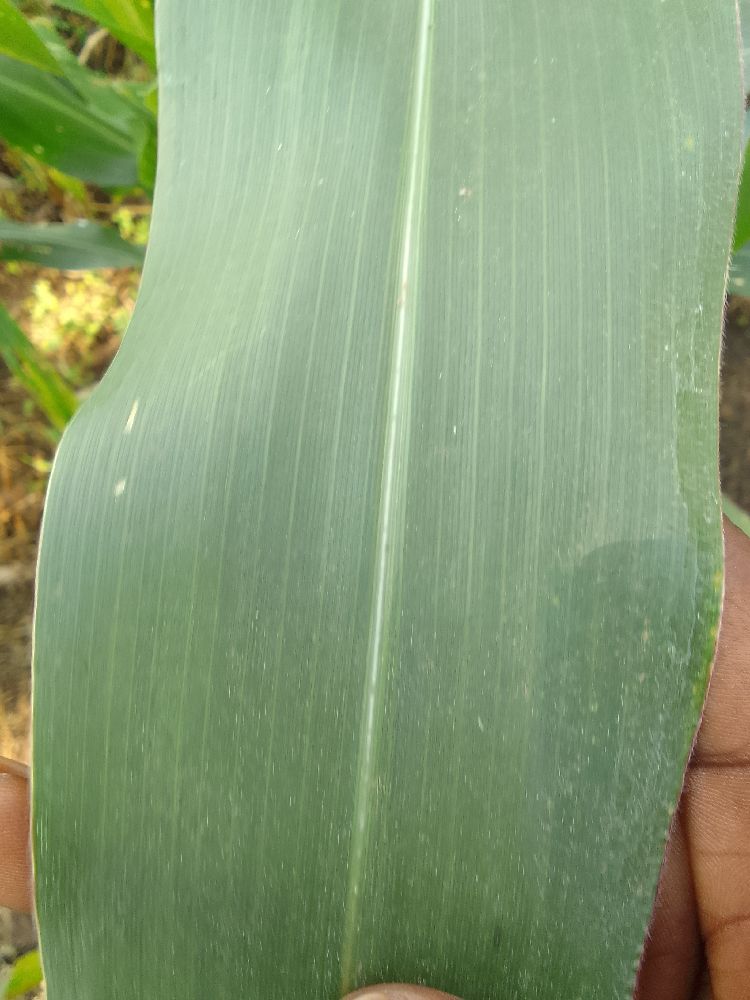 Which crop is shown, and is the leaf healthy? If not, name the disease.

maize, healthy
